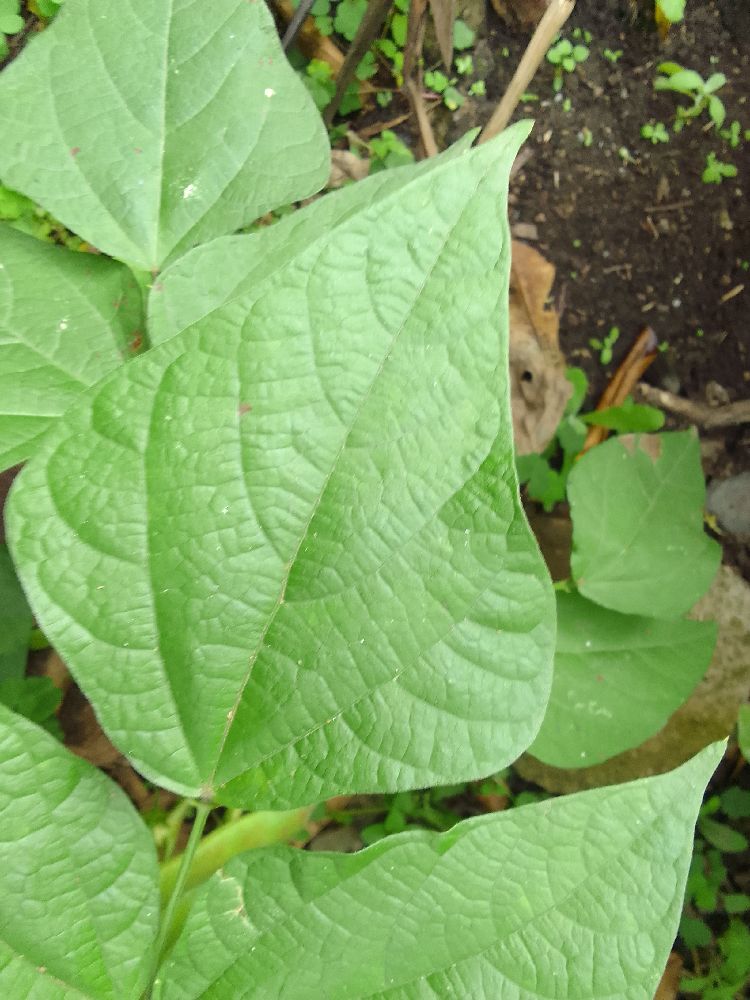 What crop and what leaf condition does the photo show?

common bean, healthy
